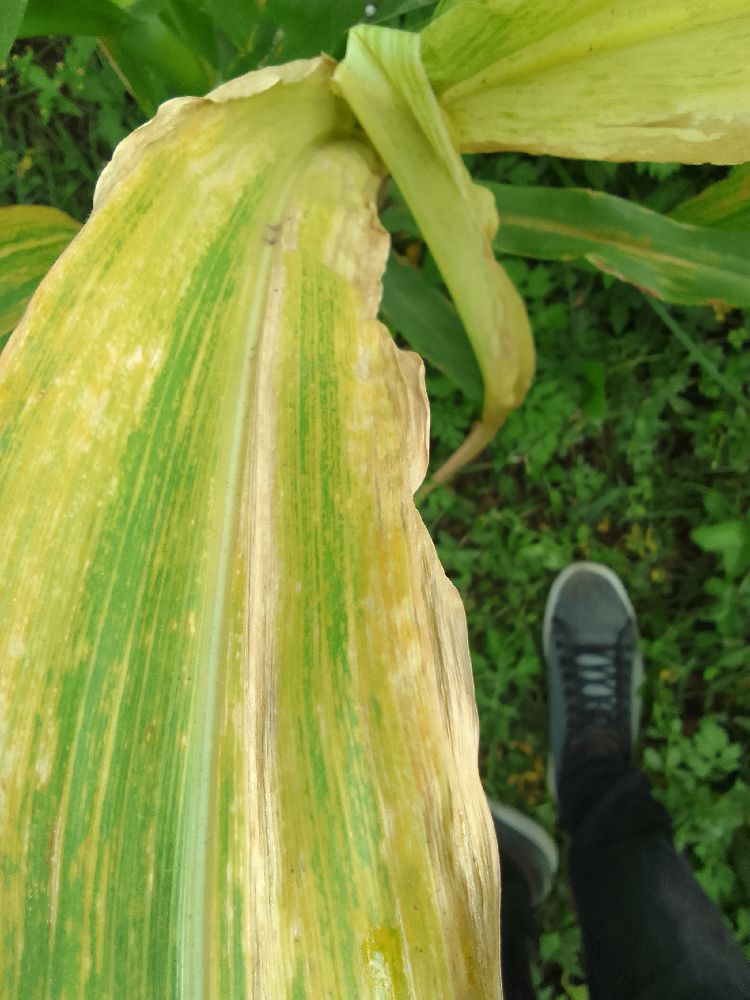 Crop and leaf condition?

maize, maize lethal necrosis
